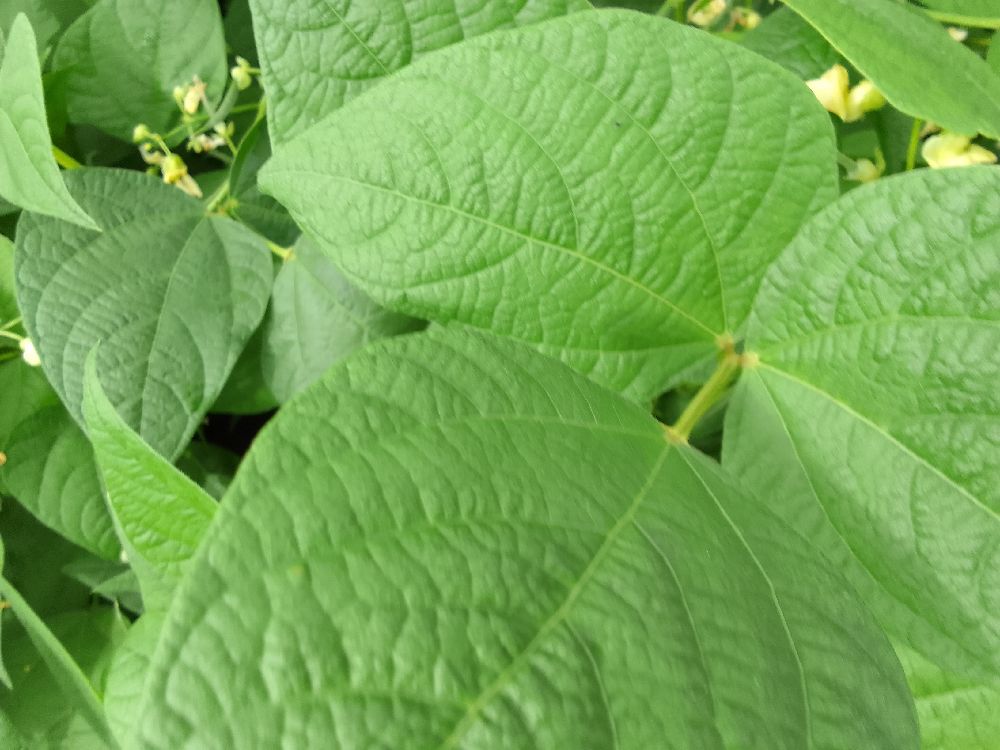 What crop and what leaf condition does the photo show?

common bean, healthy
